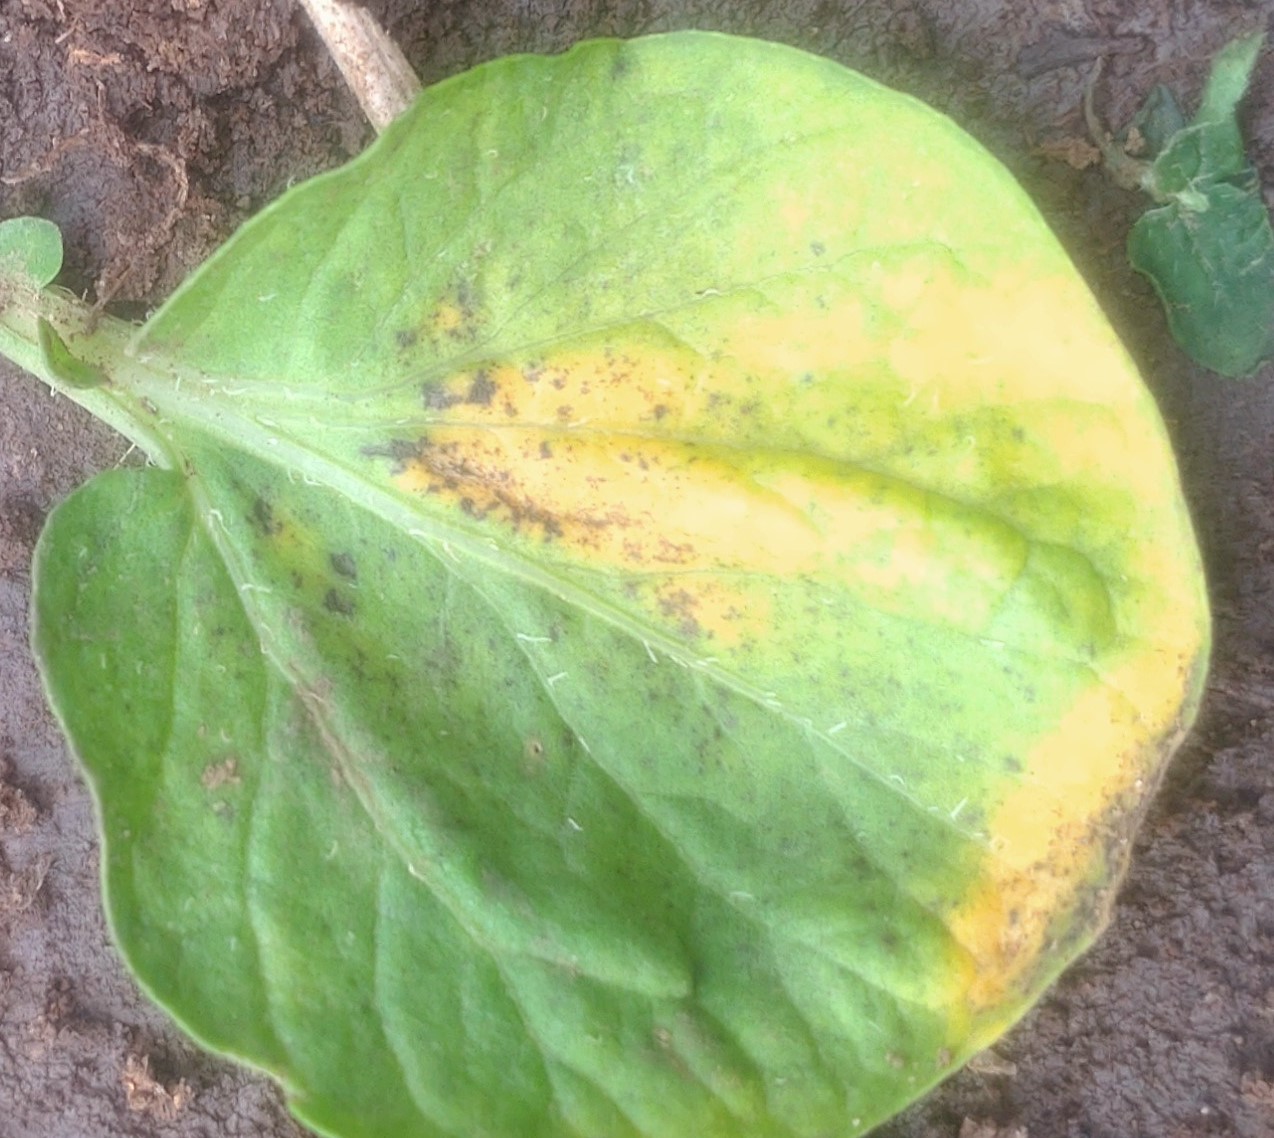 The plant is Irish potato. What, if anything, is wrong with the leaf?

late blight
